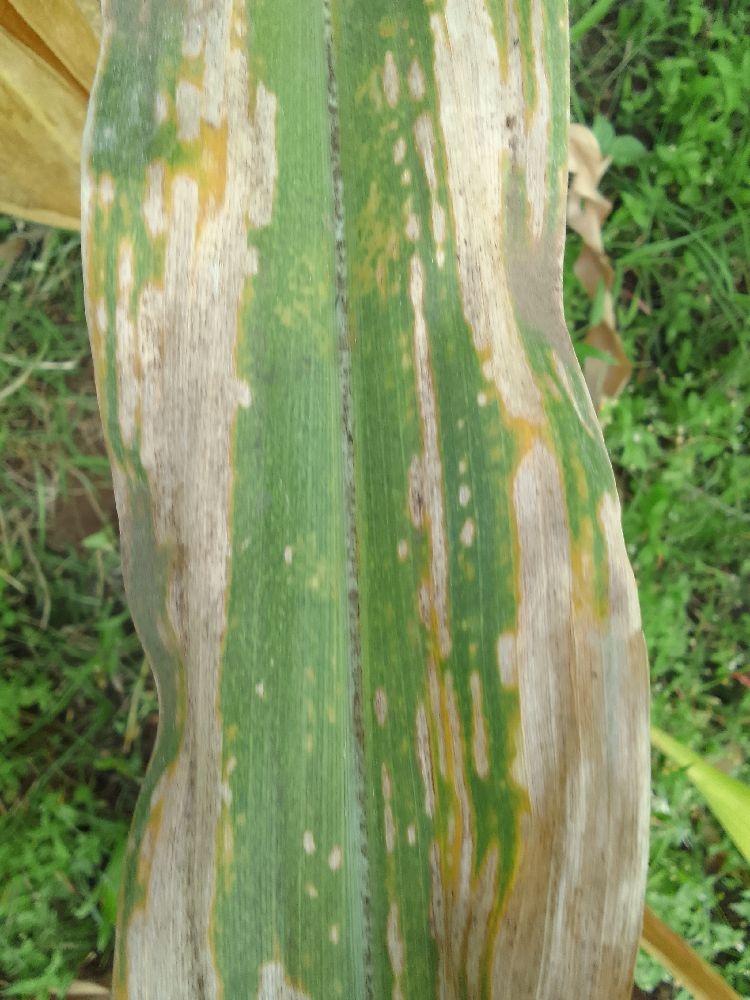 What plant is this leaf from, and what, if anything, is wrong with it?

maize, maize lethal necrosis
